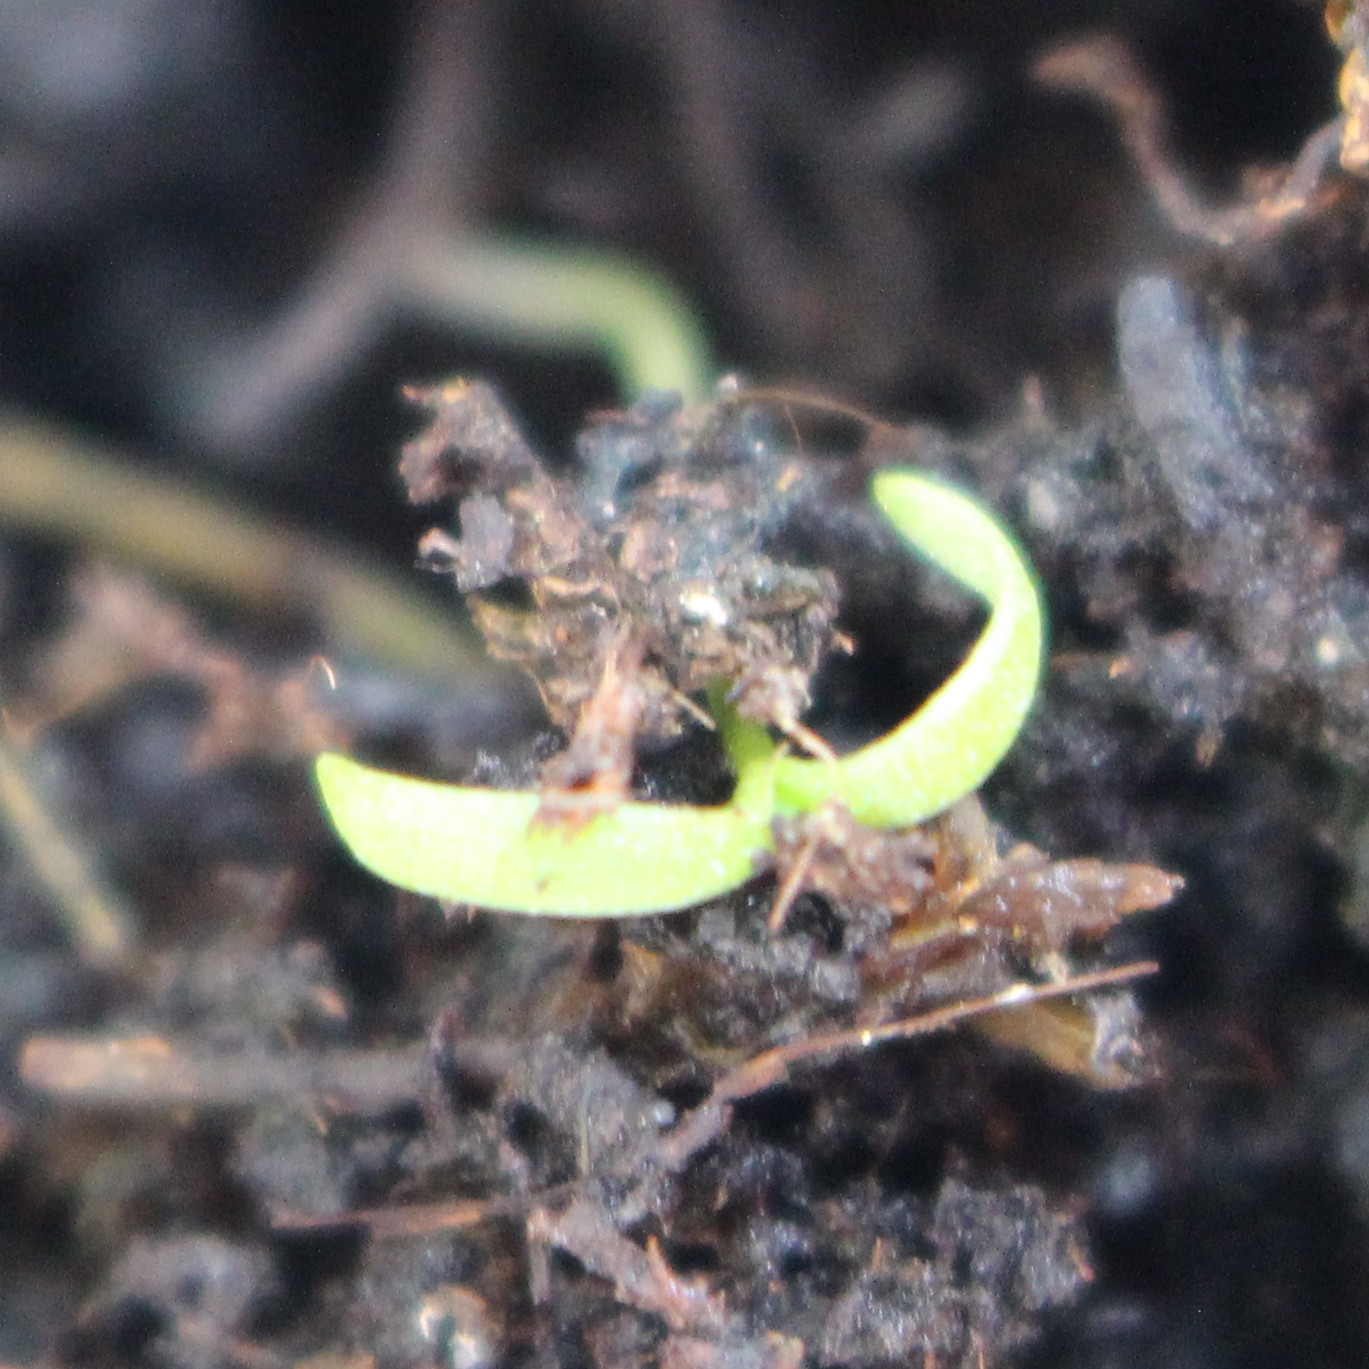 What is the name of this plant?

Papaver rhoeas
